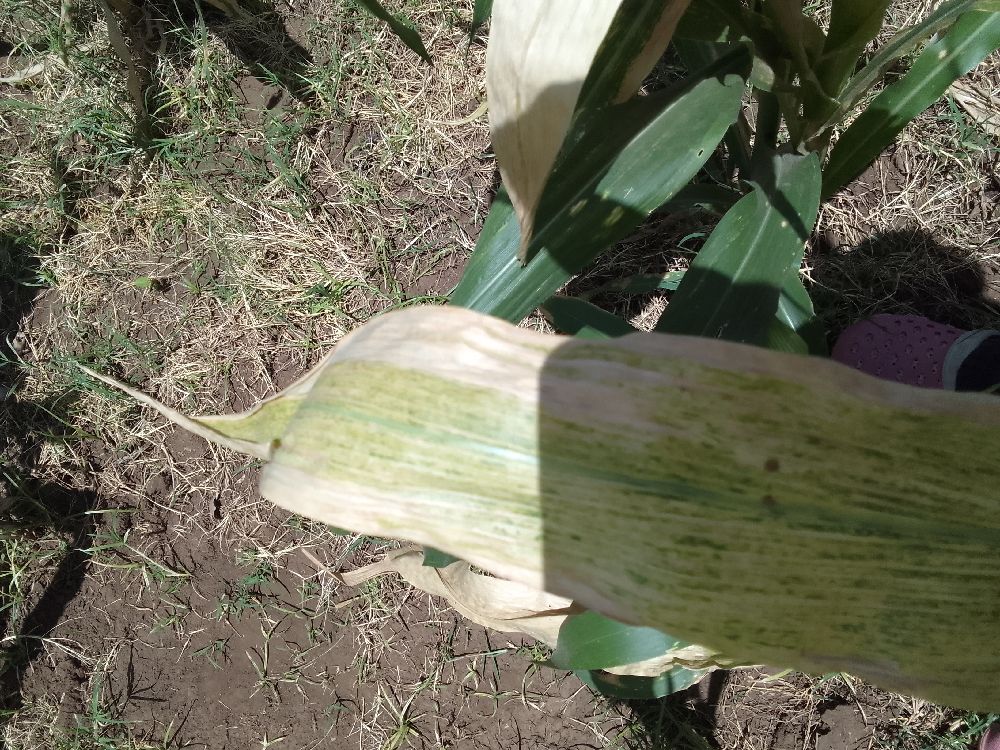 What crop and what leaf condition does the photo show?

maize, maize lethal necrosis
